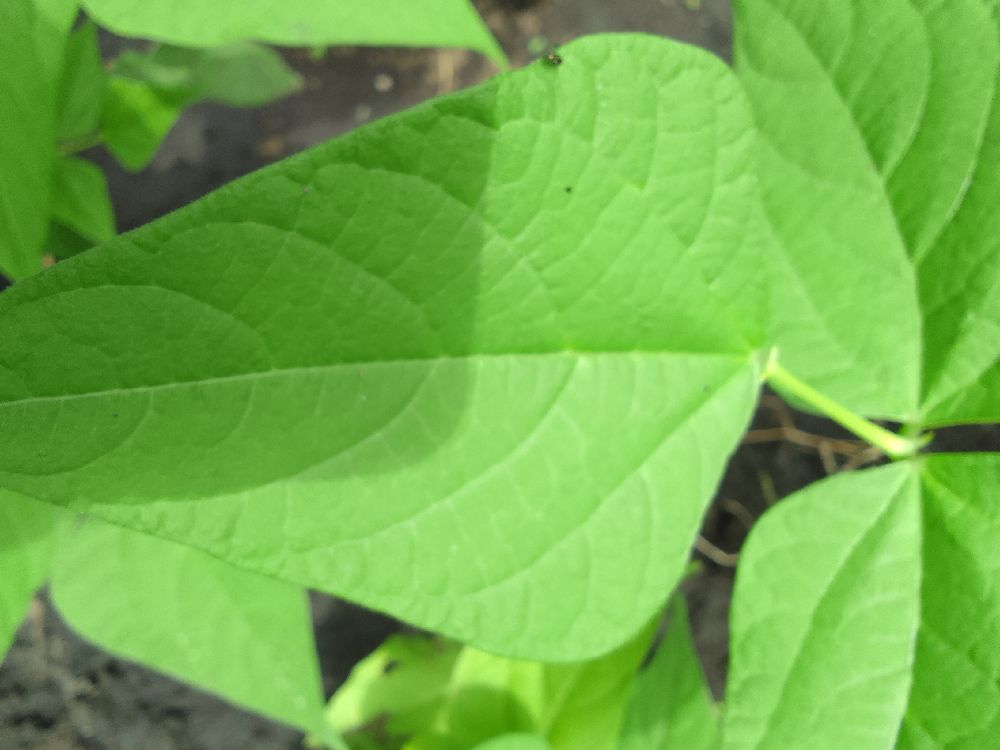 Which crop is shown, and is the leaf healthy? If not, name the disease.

common bean, healthy
